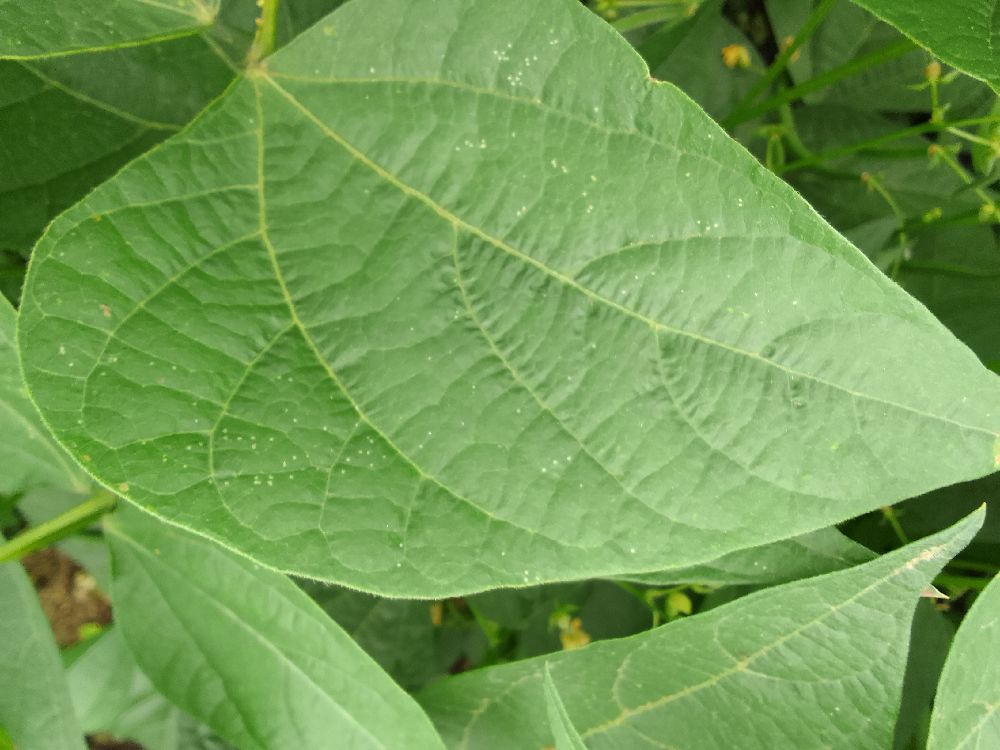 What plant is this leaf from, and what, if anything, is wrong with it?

common bean, healthy
